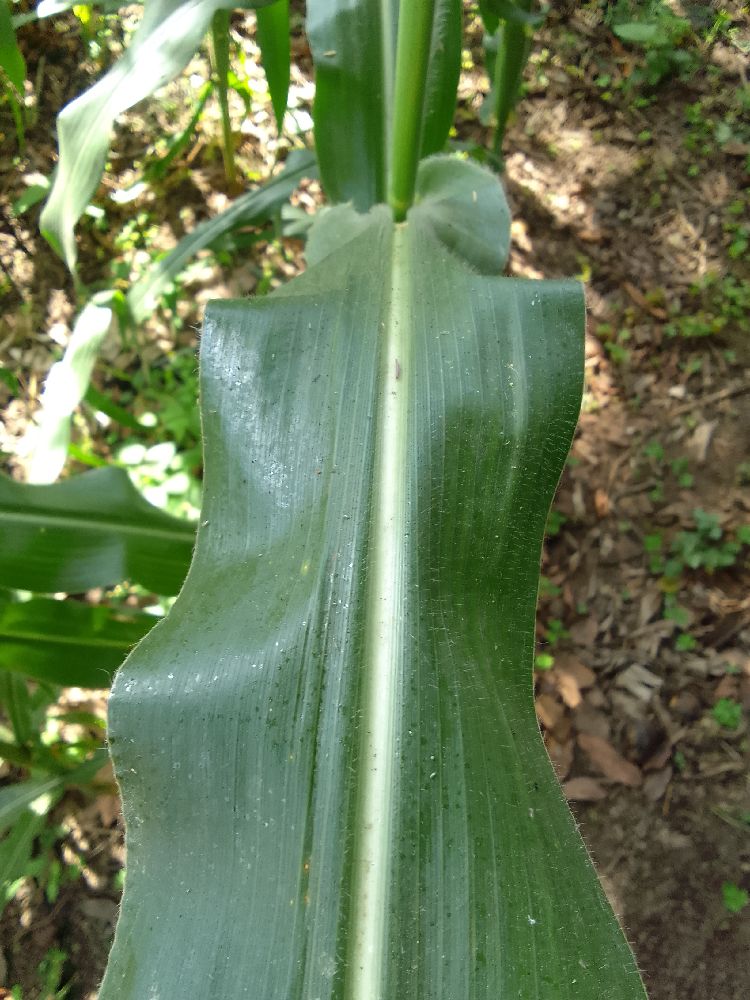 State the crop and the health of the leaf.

maize, healthy
